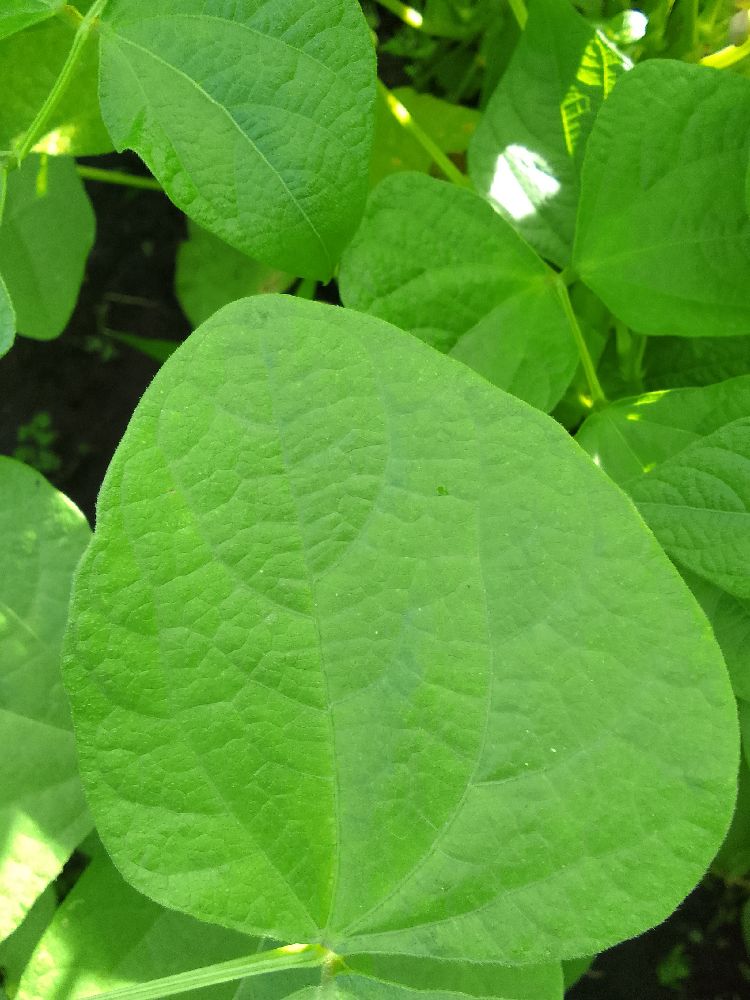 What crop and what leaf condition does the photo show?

common bean, healthy
